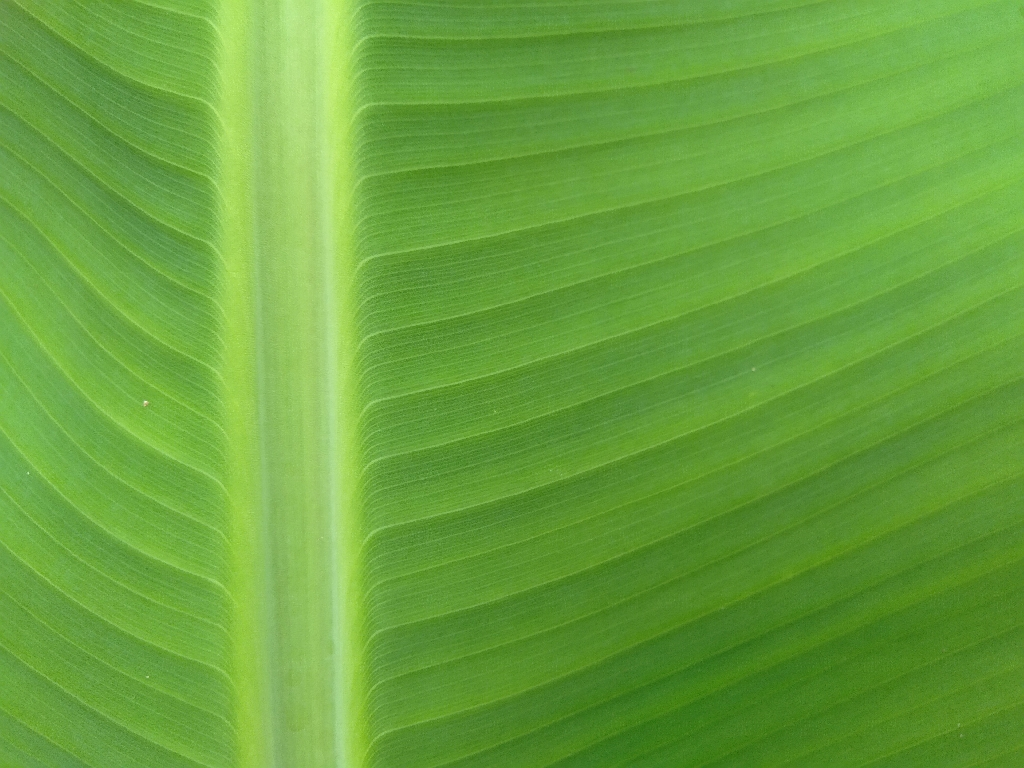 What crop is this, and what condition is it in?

banana, healthy
